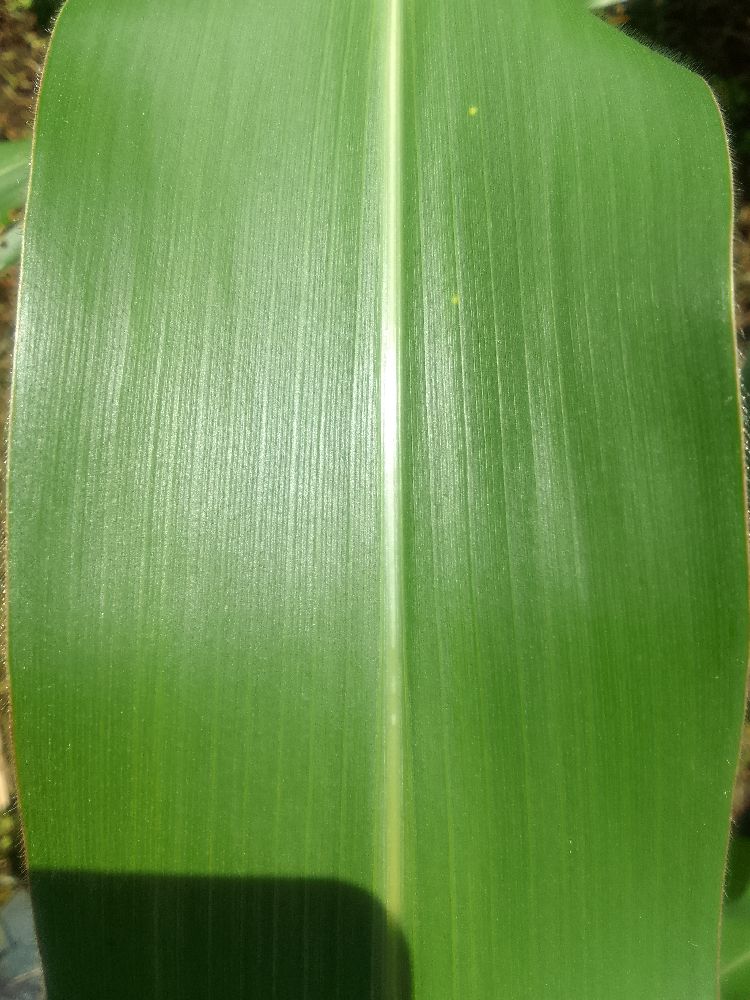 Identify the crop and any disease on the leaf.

maize, healthy
